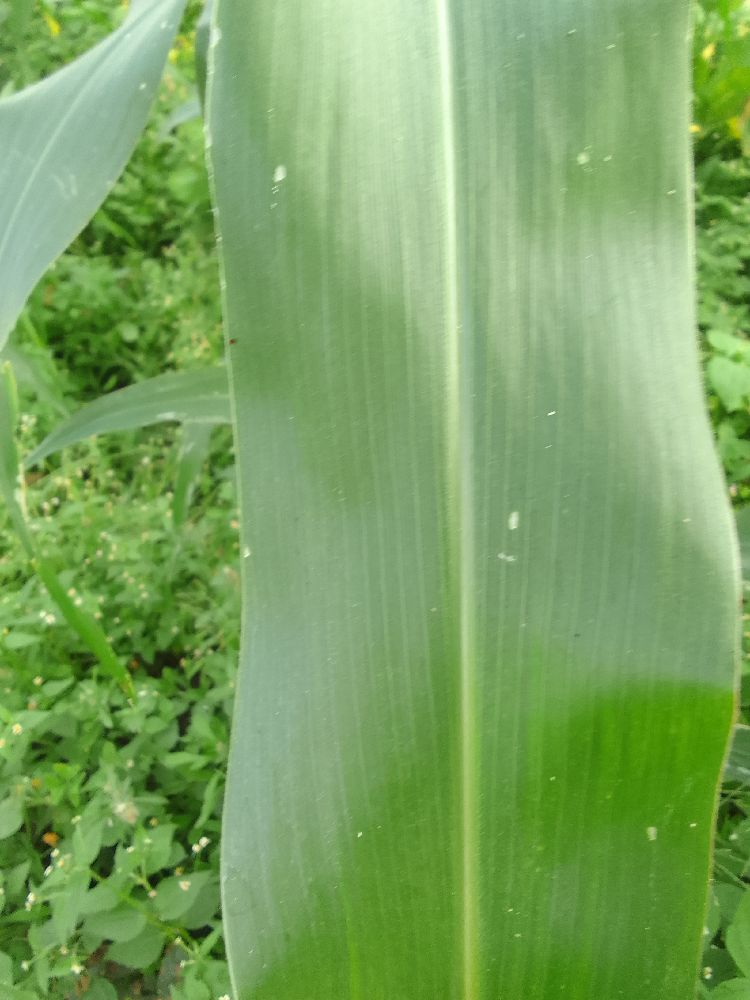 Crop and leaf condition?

maize, healthy
